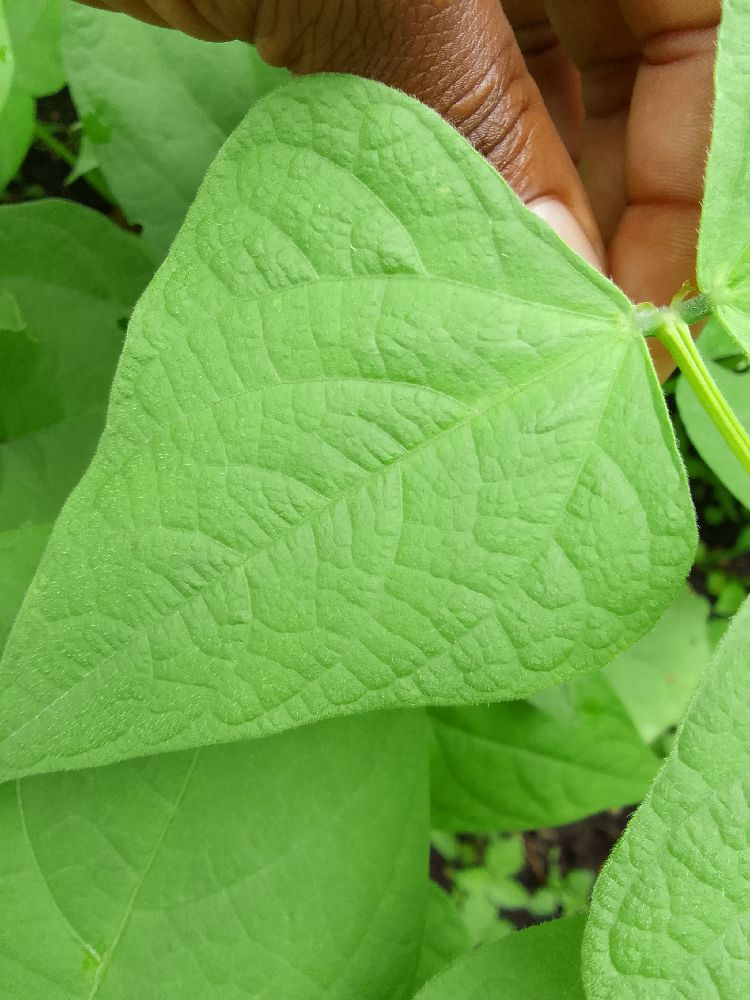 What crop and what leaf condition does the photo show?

common bean, healthy
